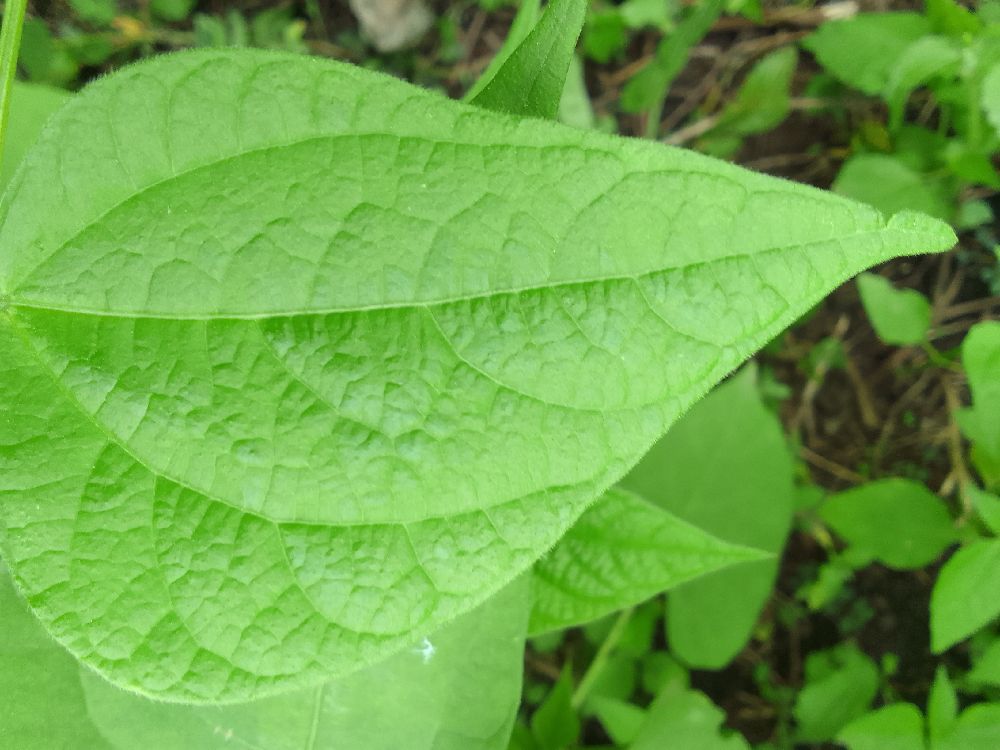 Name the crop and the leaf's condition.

common bean, healthy
